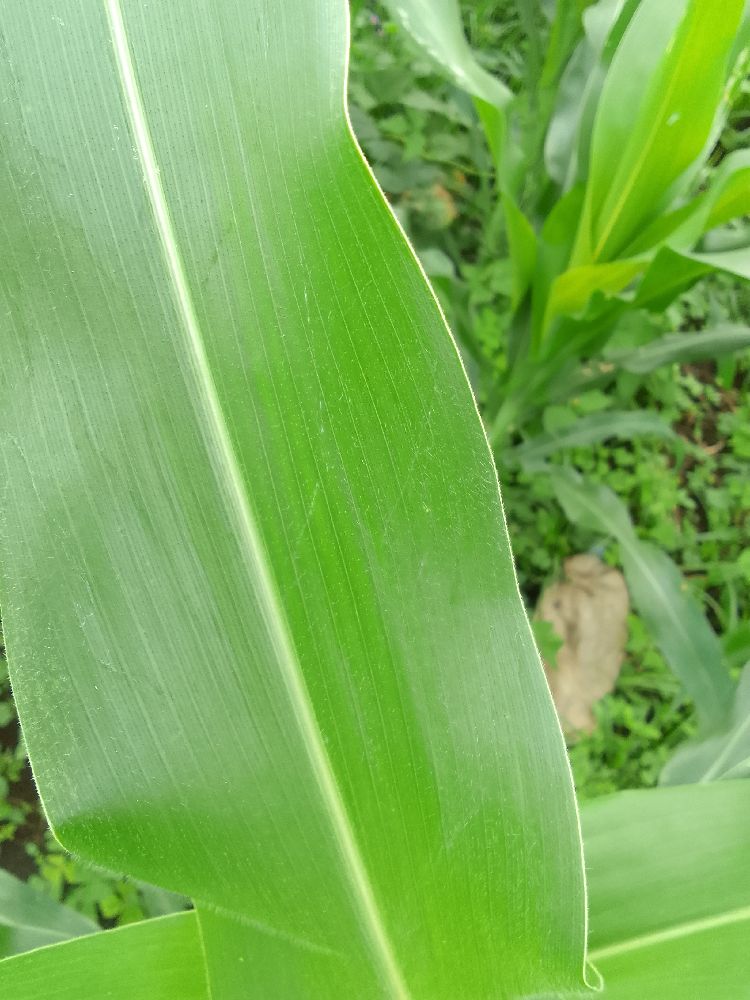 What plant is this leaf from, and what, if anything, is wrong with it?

maize, healthy
